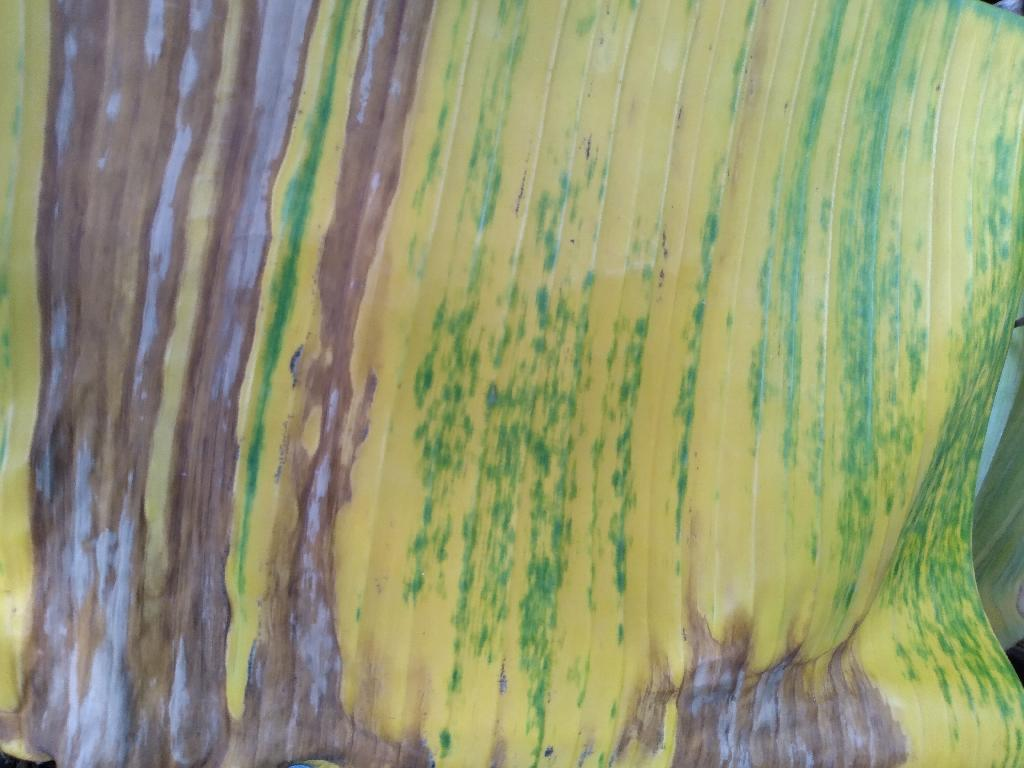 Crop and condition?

banana, fusarium wilt race 1
